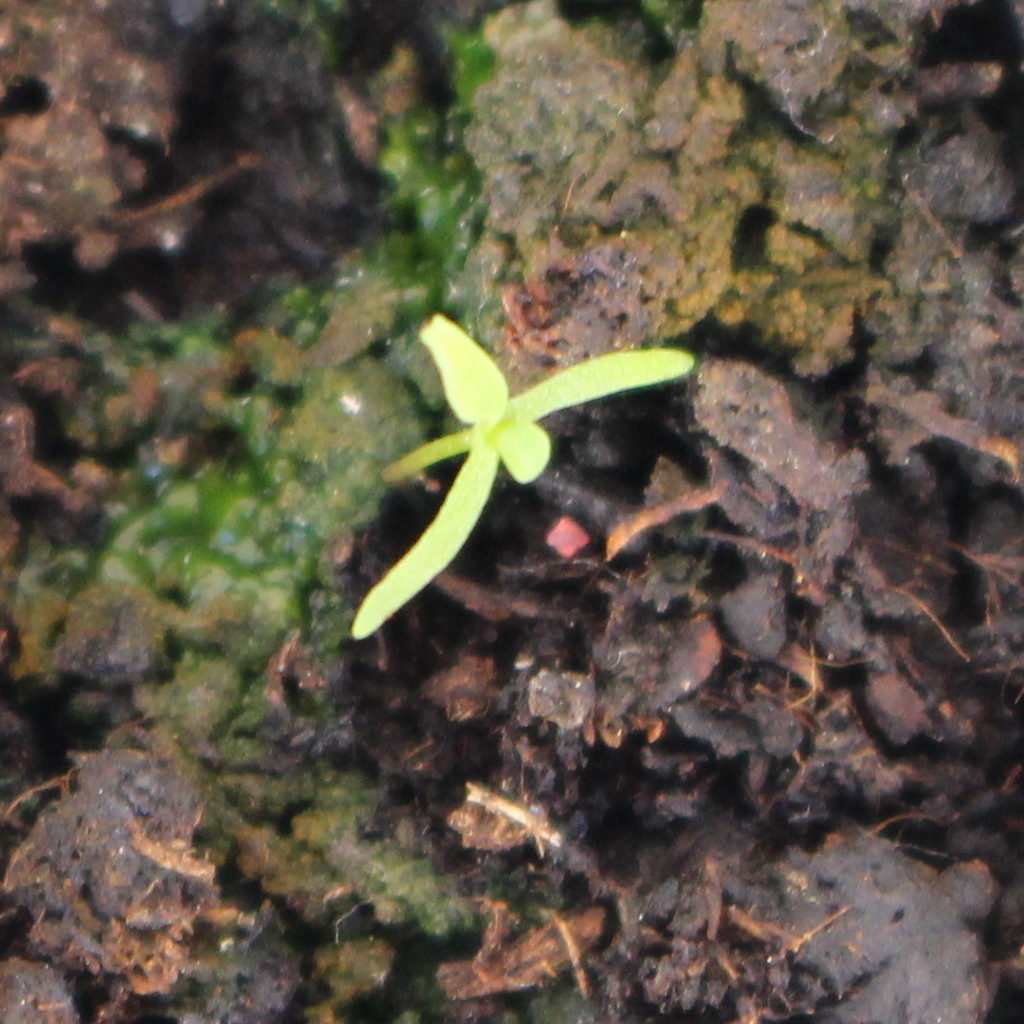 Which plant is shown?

Papaver rhoeas
